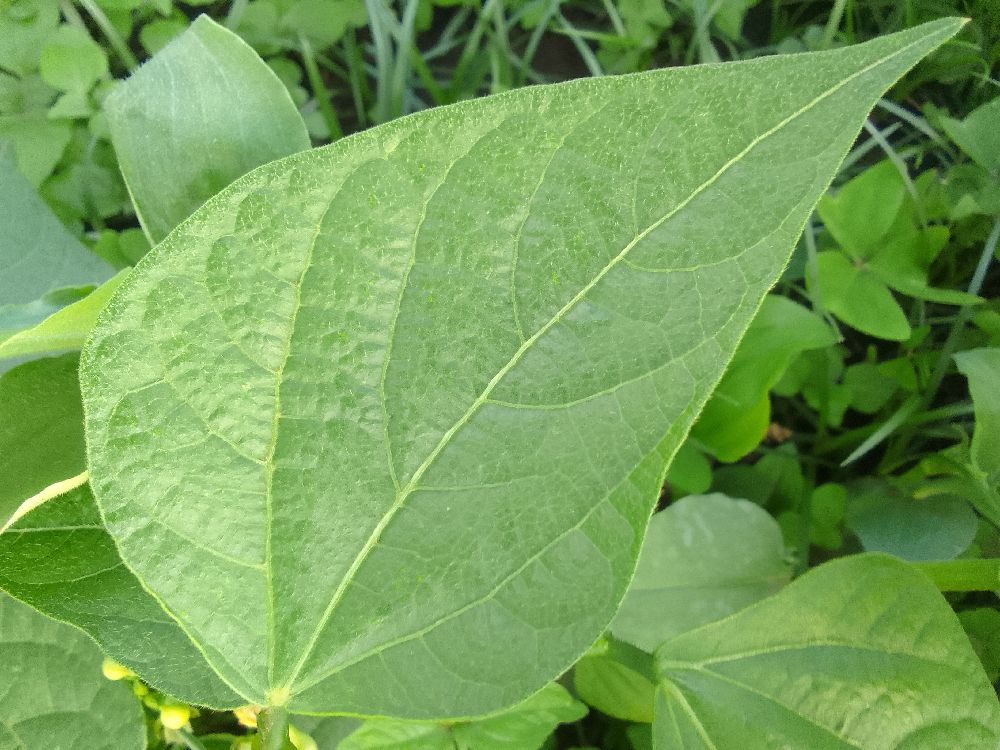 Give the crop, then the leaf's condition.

common bean, healthy
